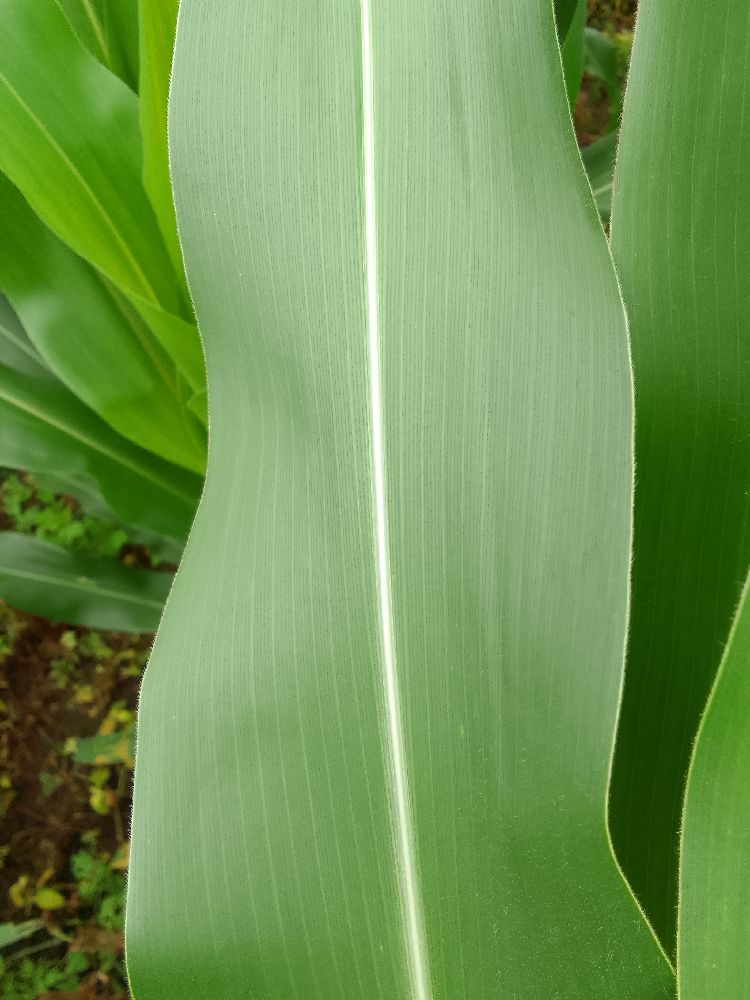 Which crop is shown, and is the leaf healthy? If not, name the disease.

maize, healthy
